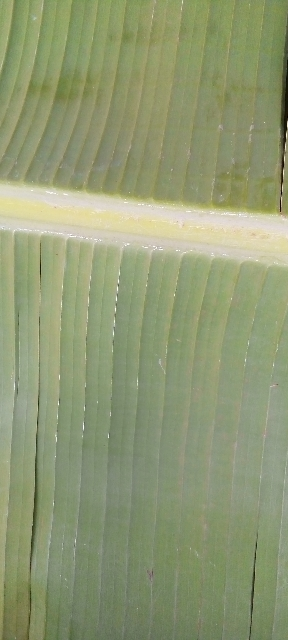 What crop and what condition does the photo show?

banana, healthy
